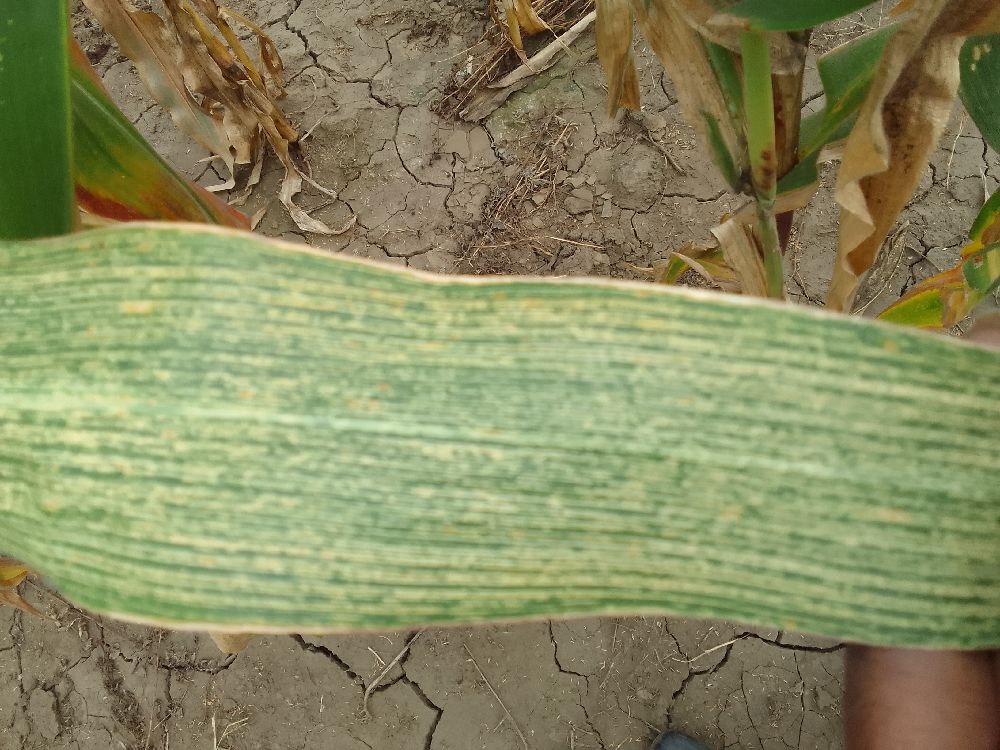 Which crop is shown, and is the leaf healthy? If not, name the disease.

maize, maize streak virus
